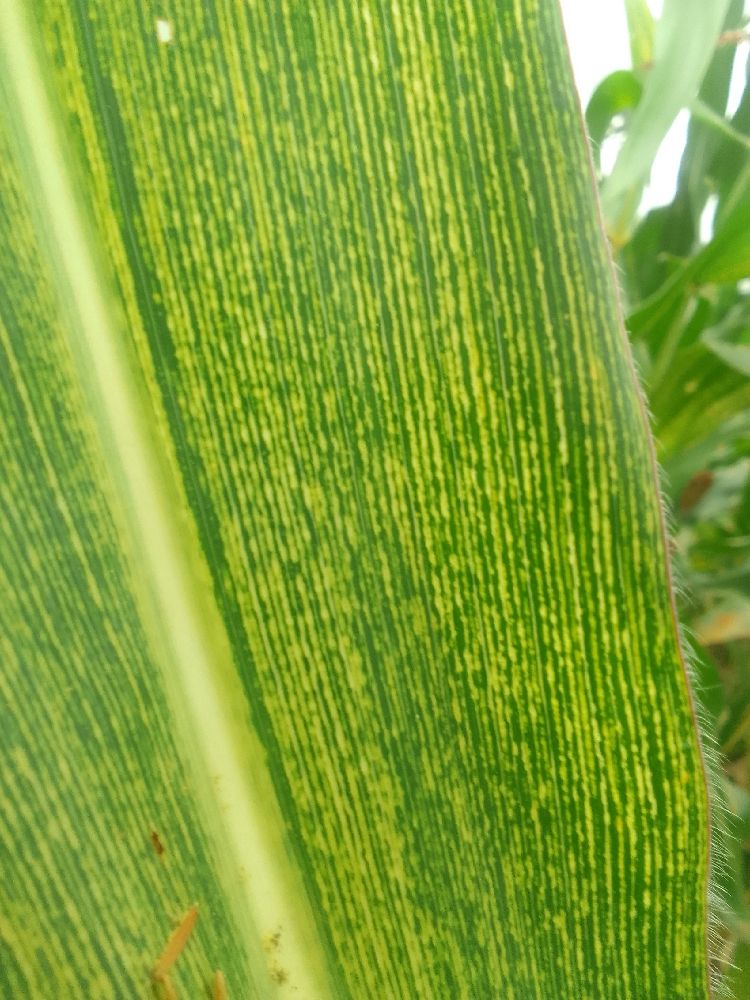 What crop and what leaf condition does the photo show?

maize, maize streak virus
